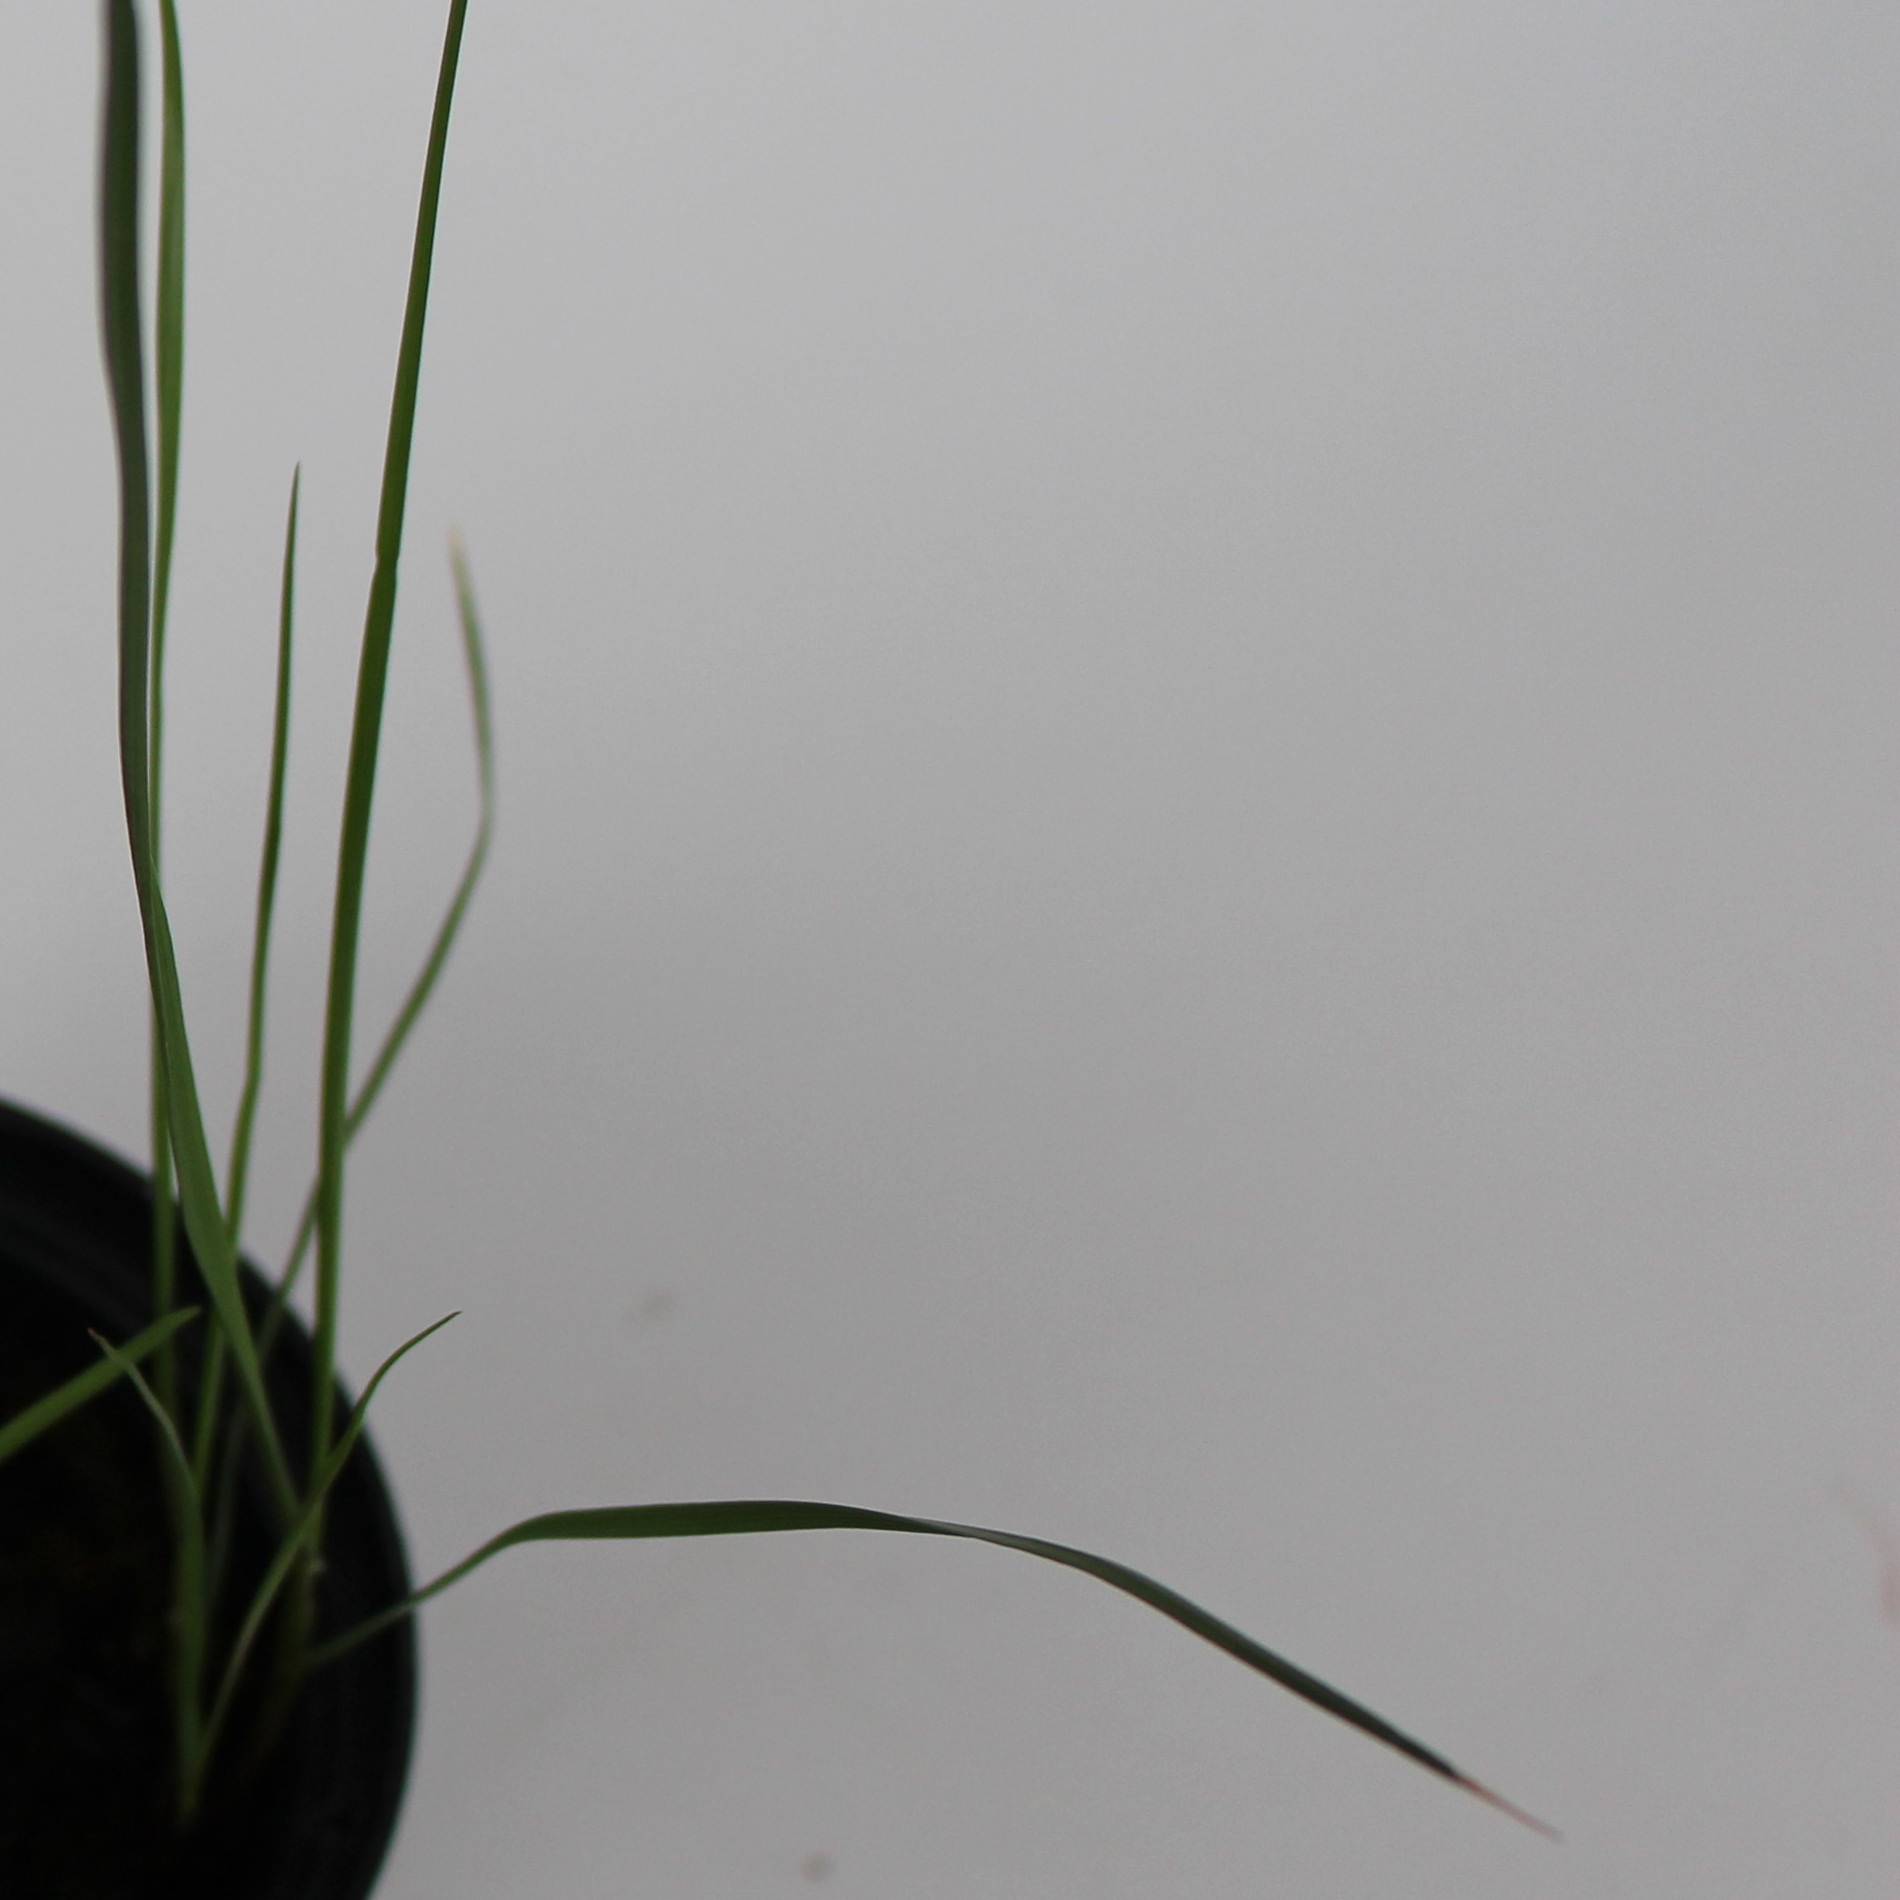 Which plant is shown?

Lolium multiflorum
